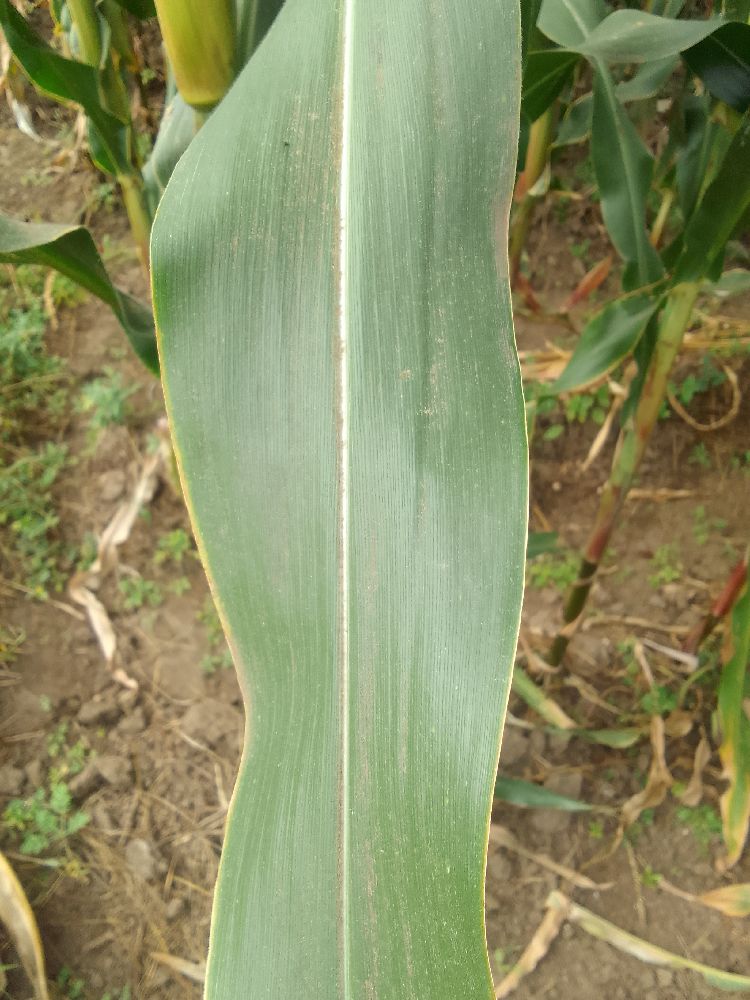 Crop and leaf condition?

maize, healthy
